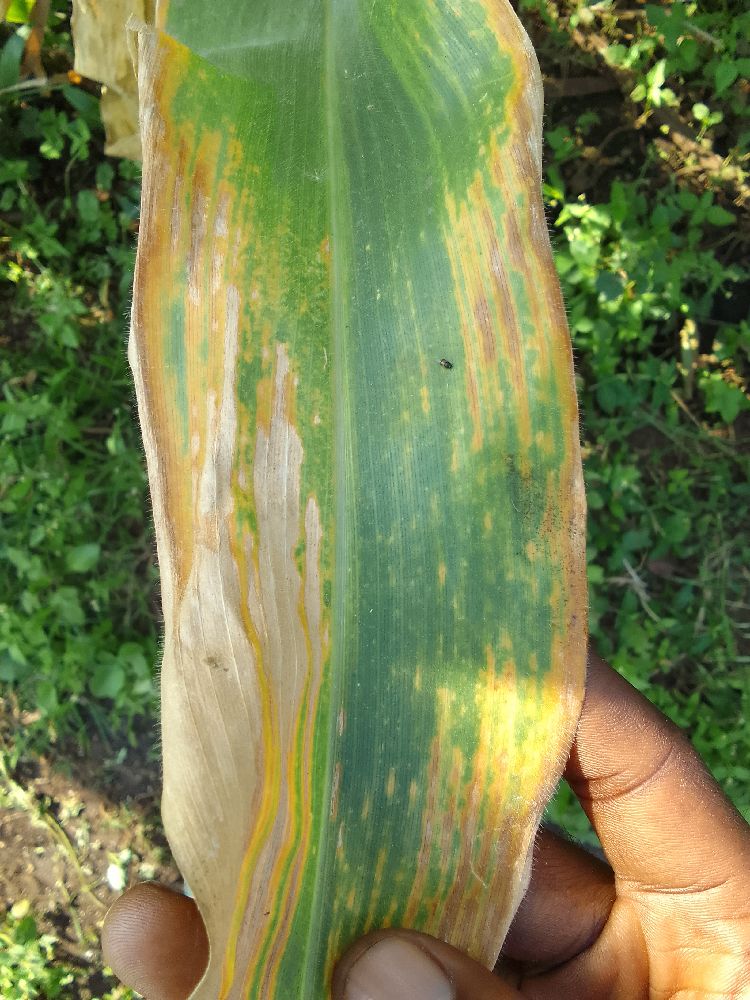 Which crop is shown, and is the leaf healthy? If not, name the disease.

maize, maize lethal necrosis
